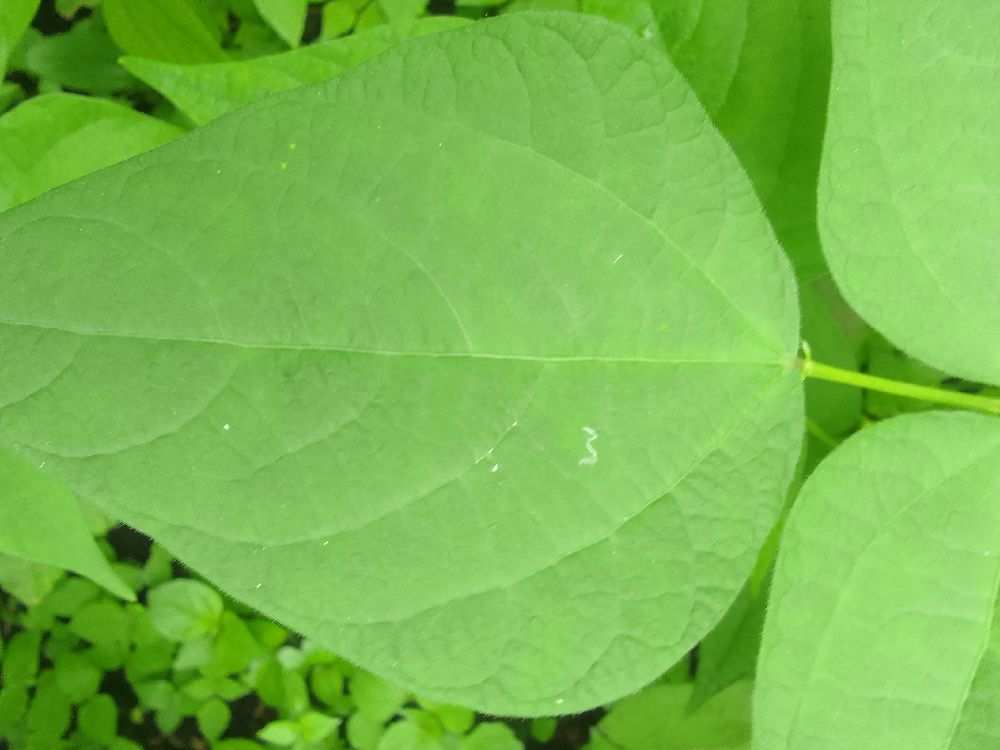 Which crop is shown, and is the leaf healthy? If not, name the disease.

common bean, healthy
